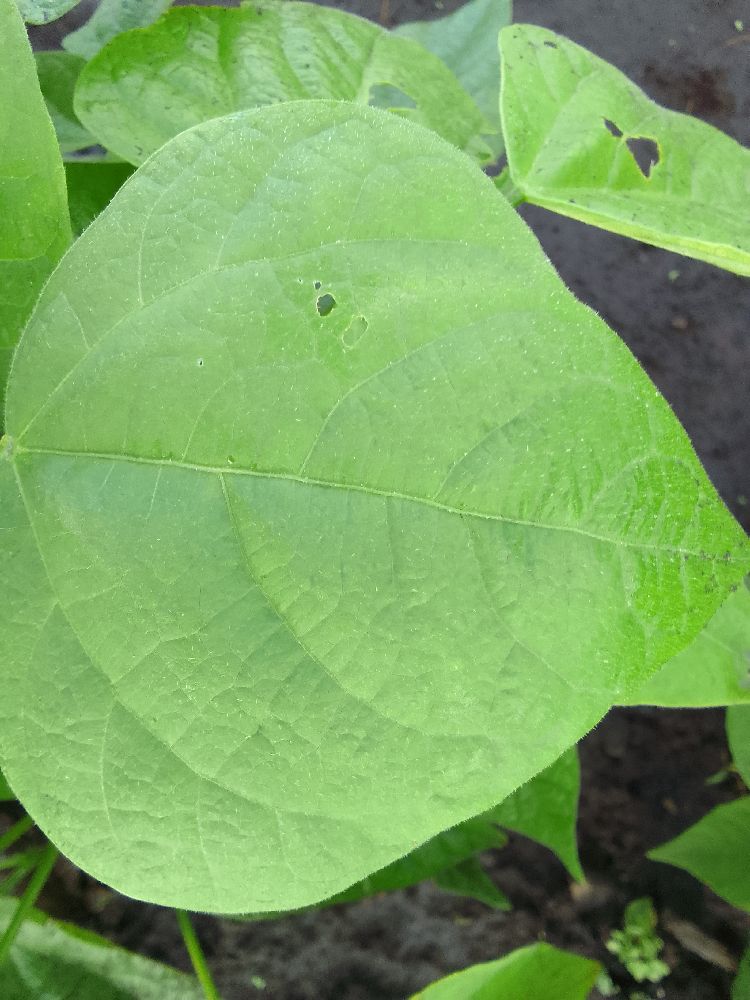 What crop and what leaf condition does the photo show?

common bean, healthy
